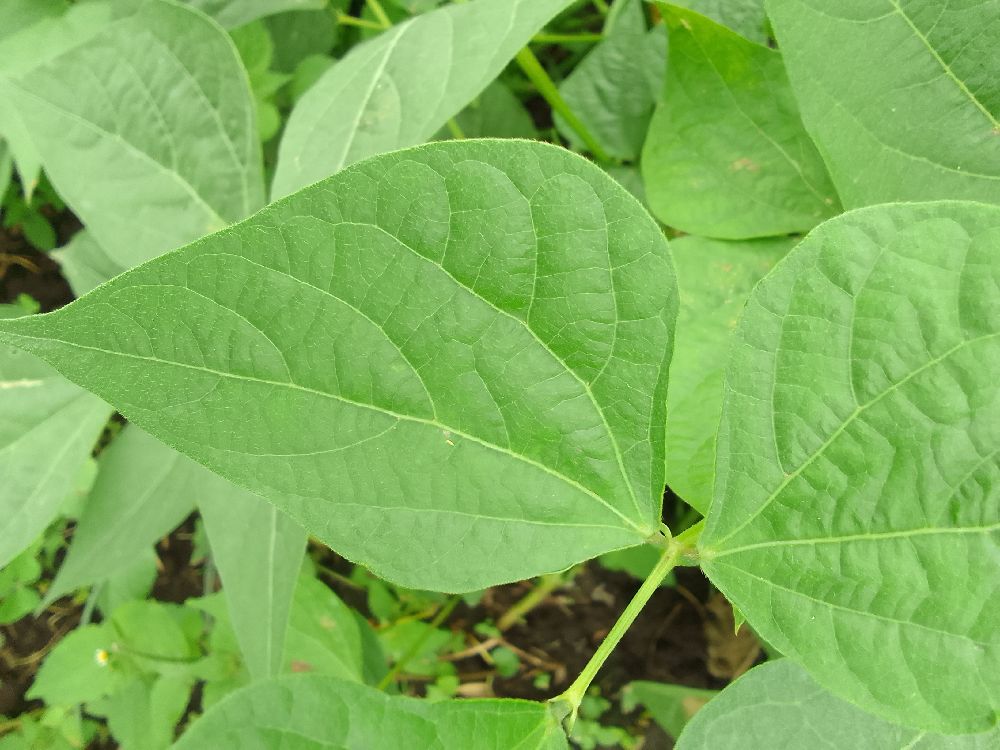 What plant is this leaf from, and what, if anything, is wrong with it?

common bean, healthy
